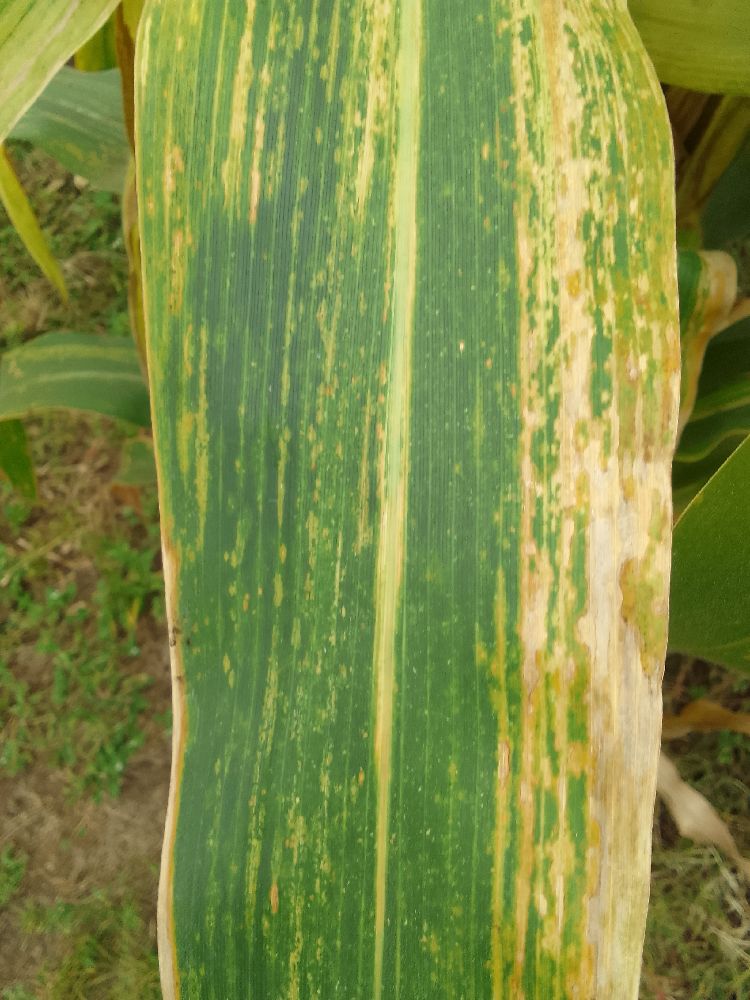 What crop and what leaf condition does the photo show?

maize, maize lethal necrosis
